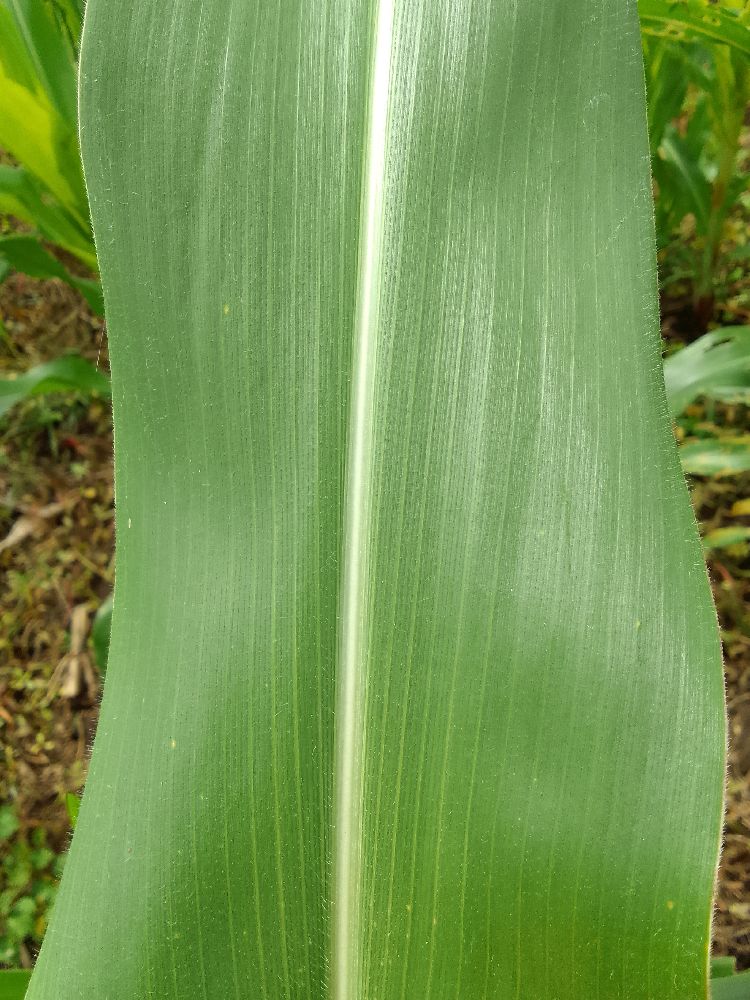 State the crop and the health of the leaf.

maize, healthy
